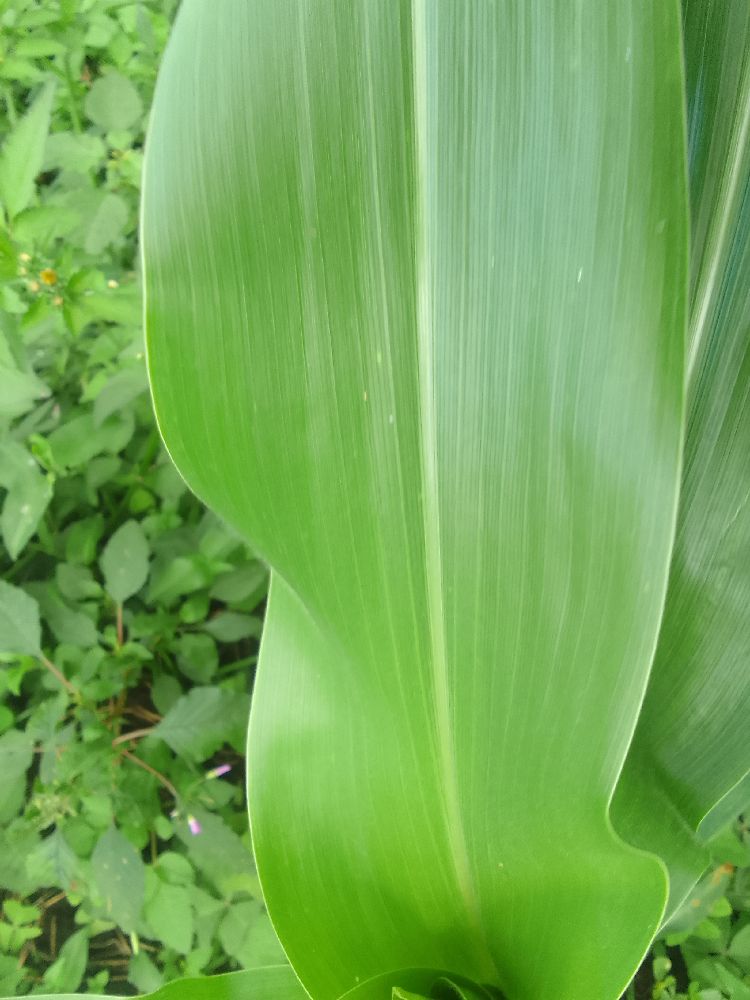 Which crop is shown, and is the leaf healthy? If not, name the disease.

maize, healthy
